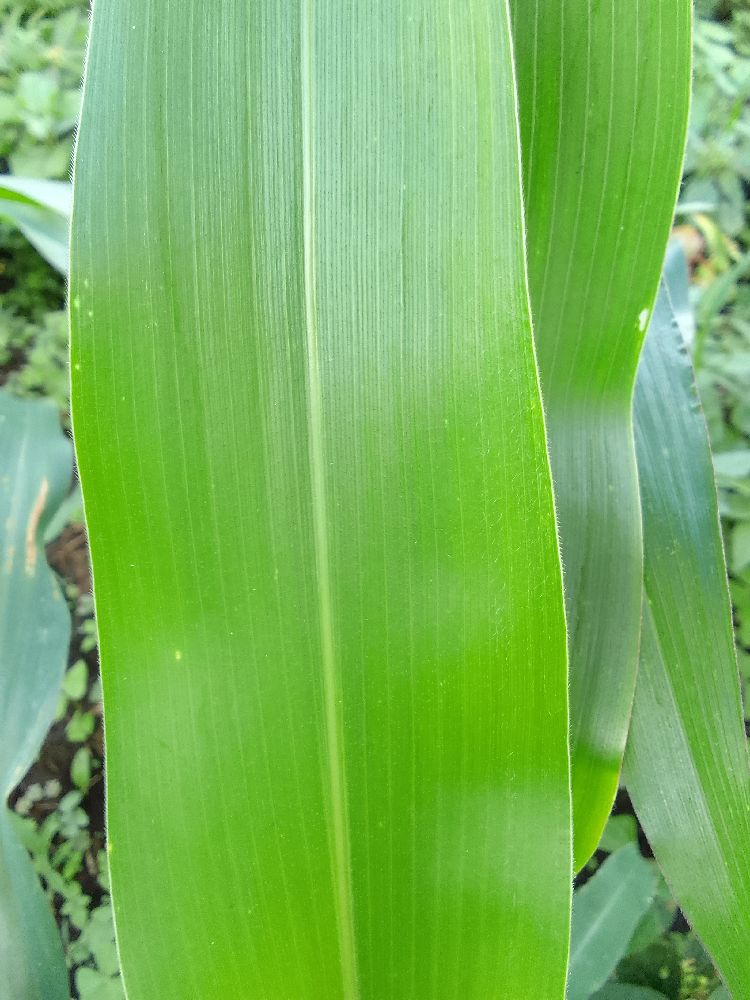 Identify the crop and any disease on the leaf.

maize, healthy
